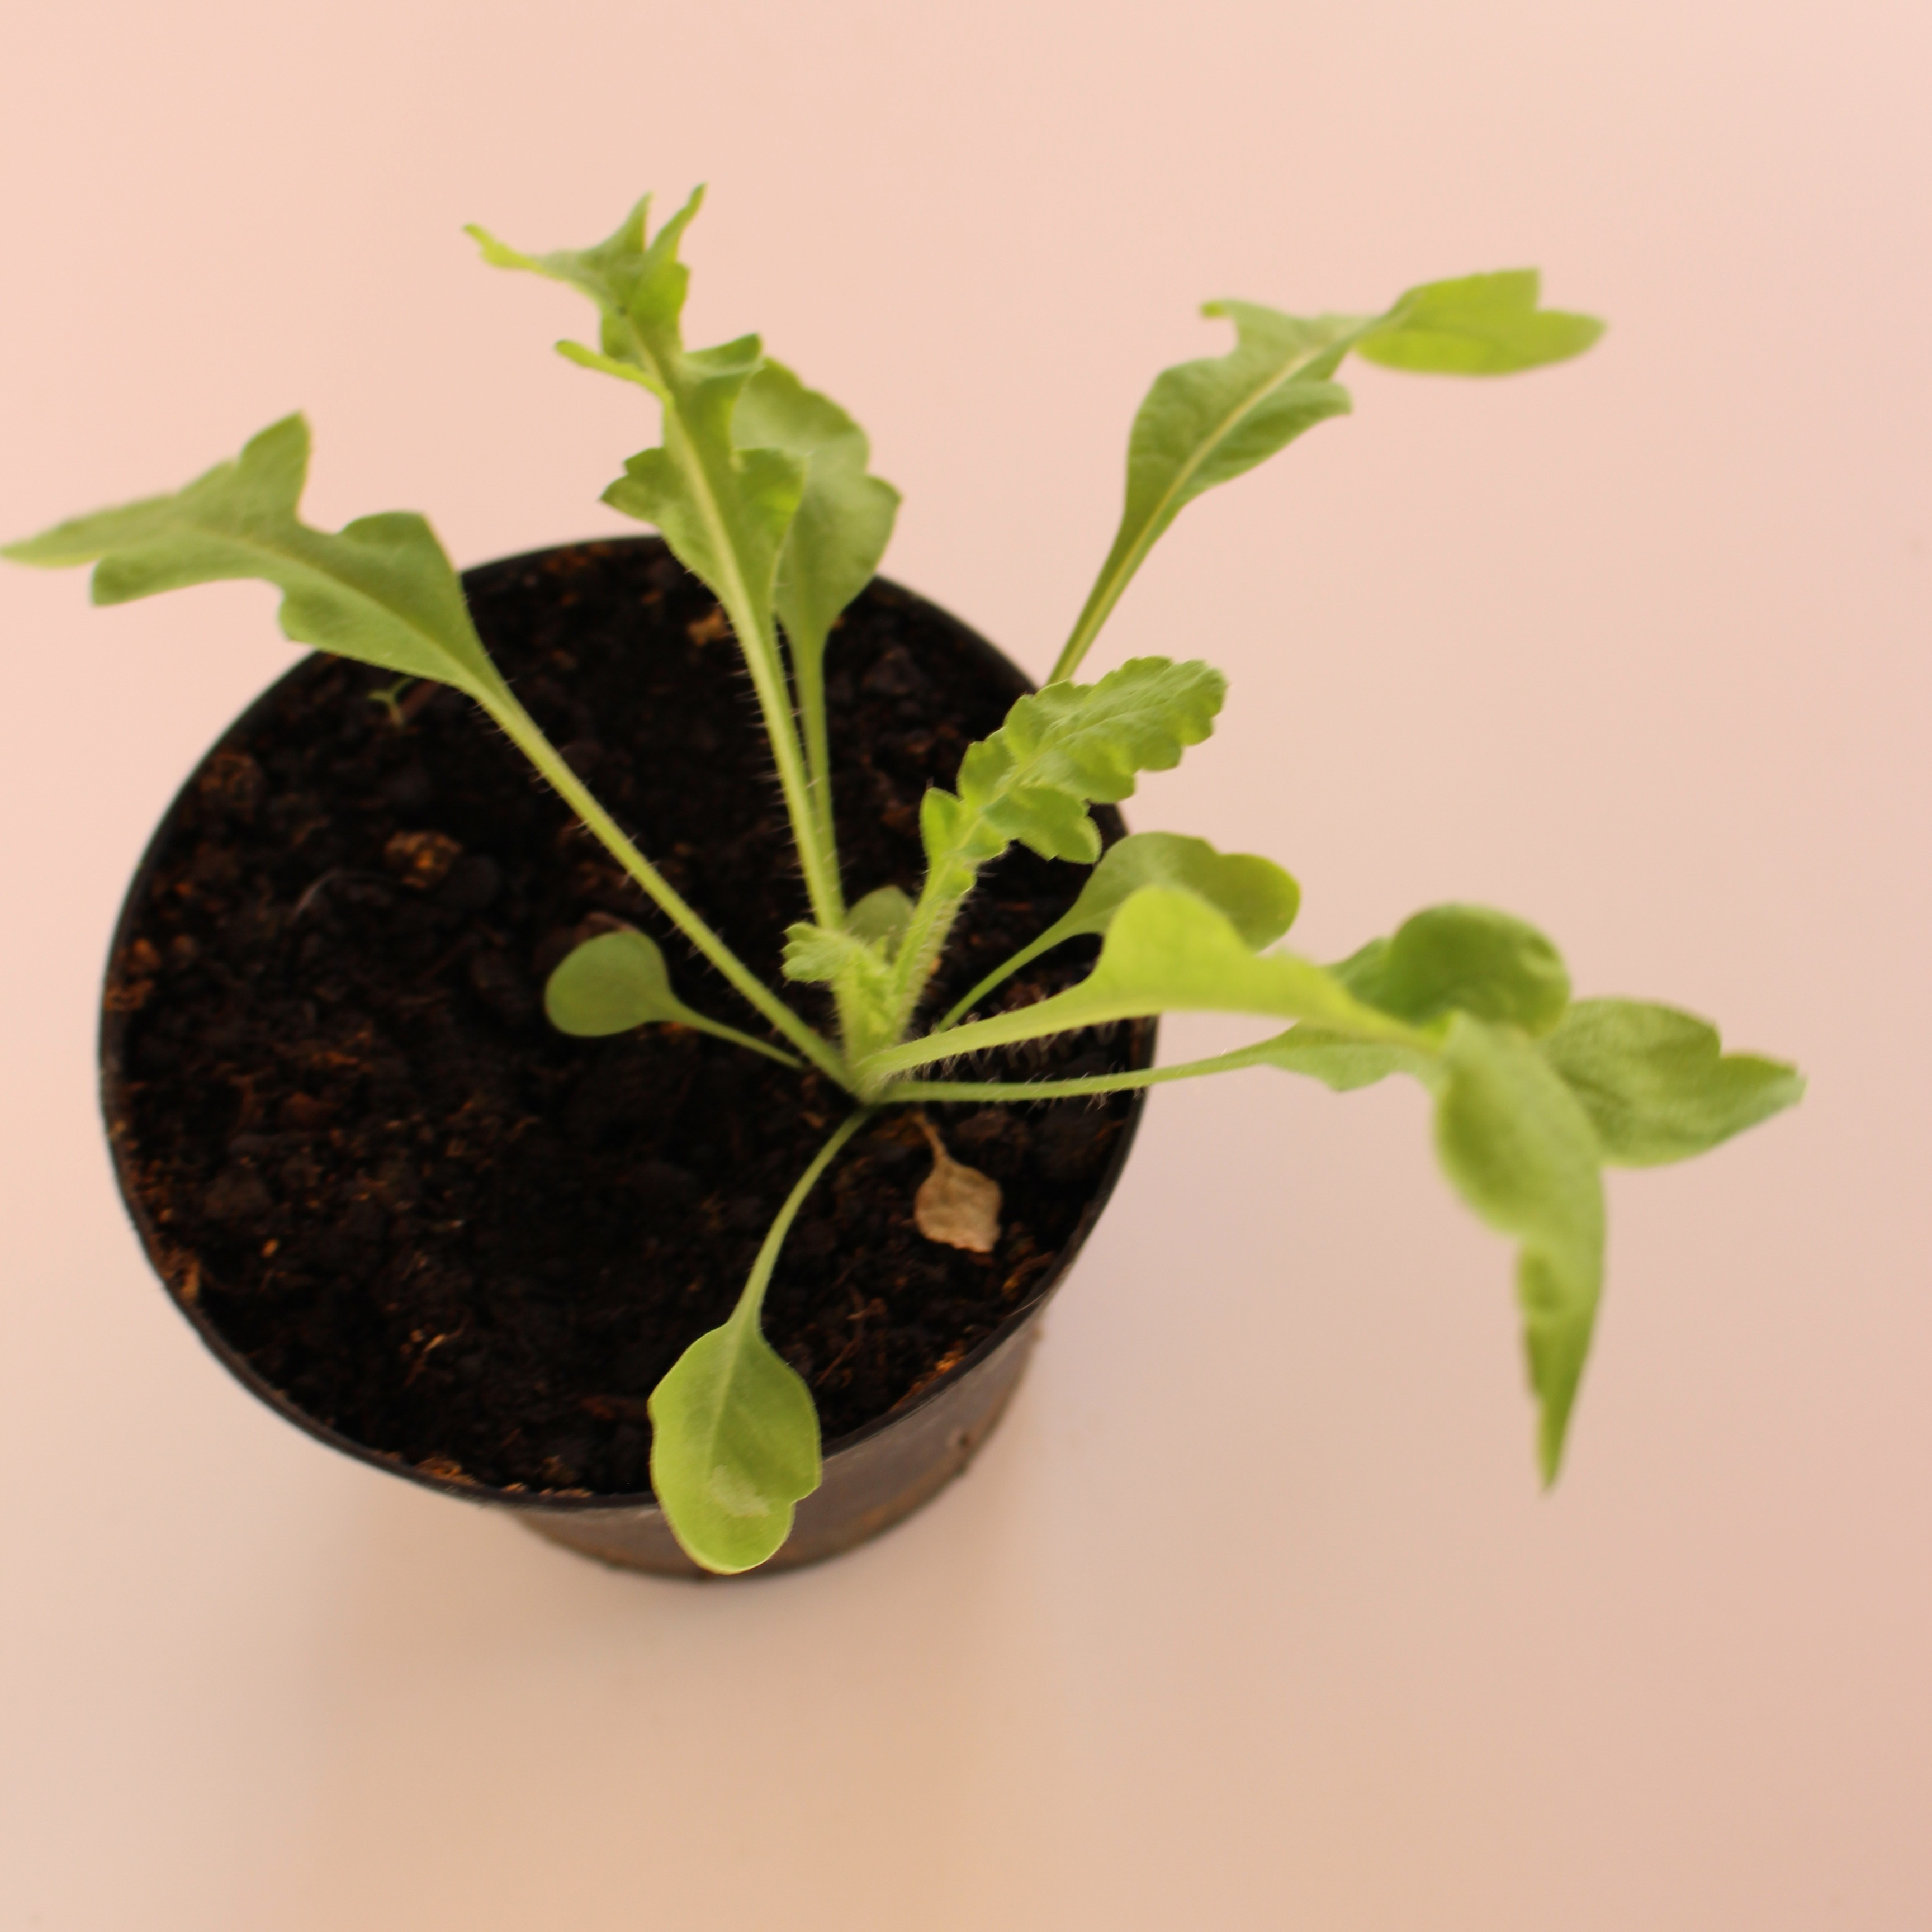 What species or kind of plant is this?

Papaver rhoeas
